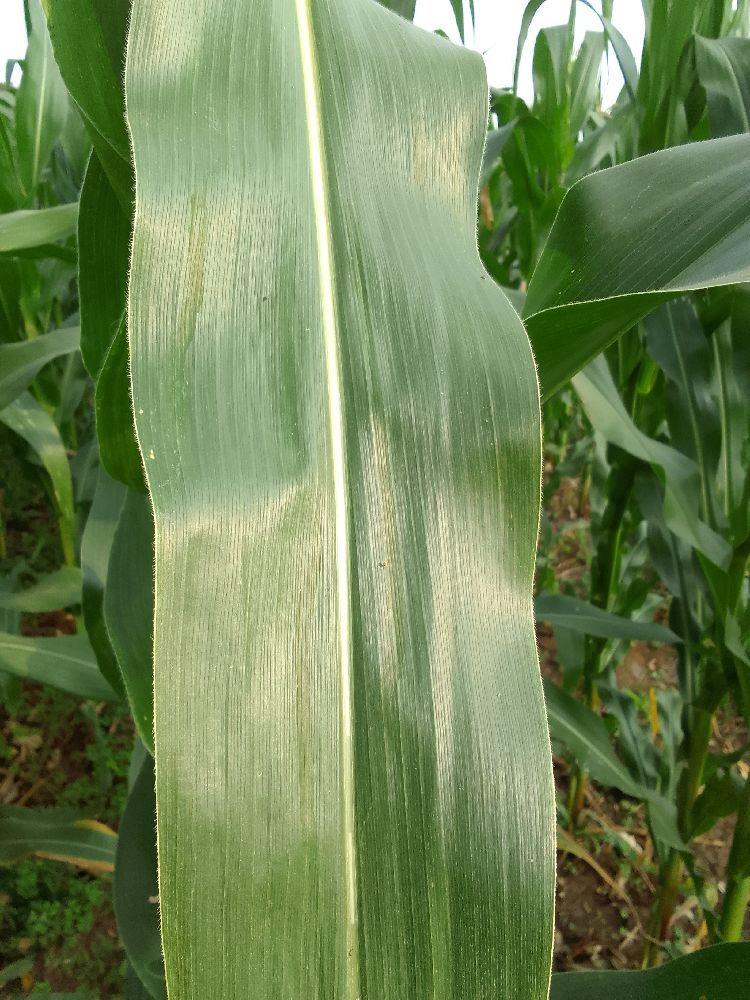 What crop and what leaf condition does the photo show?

maize, healthy
